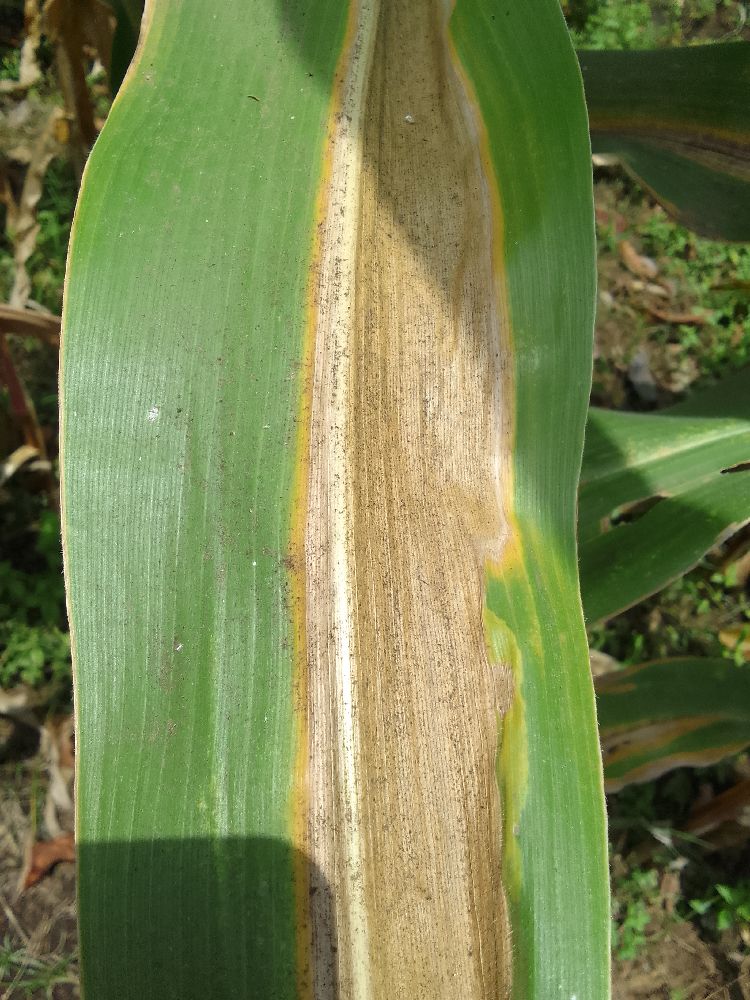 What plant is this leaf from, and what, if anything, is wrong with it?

maize, maize lethal necrosis
